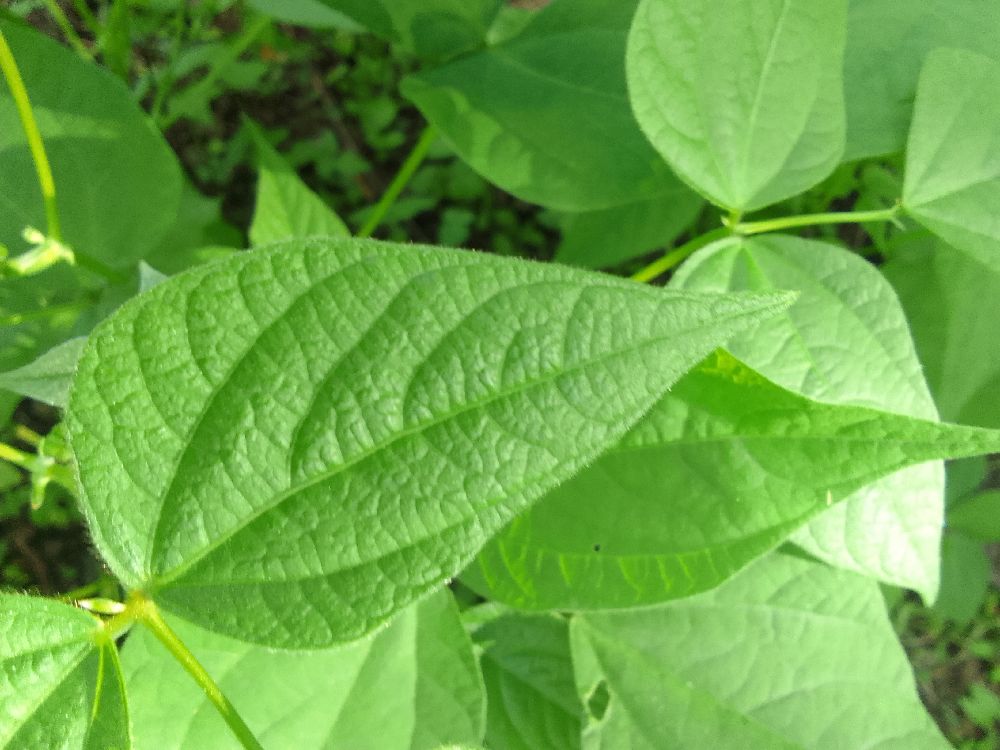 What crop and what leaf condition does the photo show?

common bean, healthy
